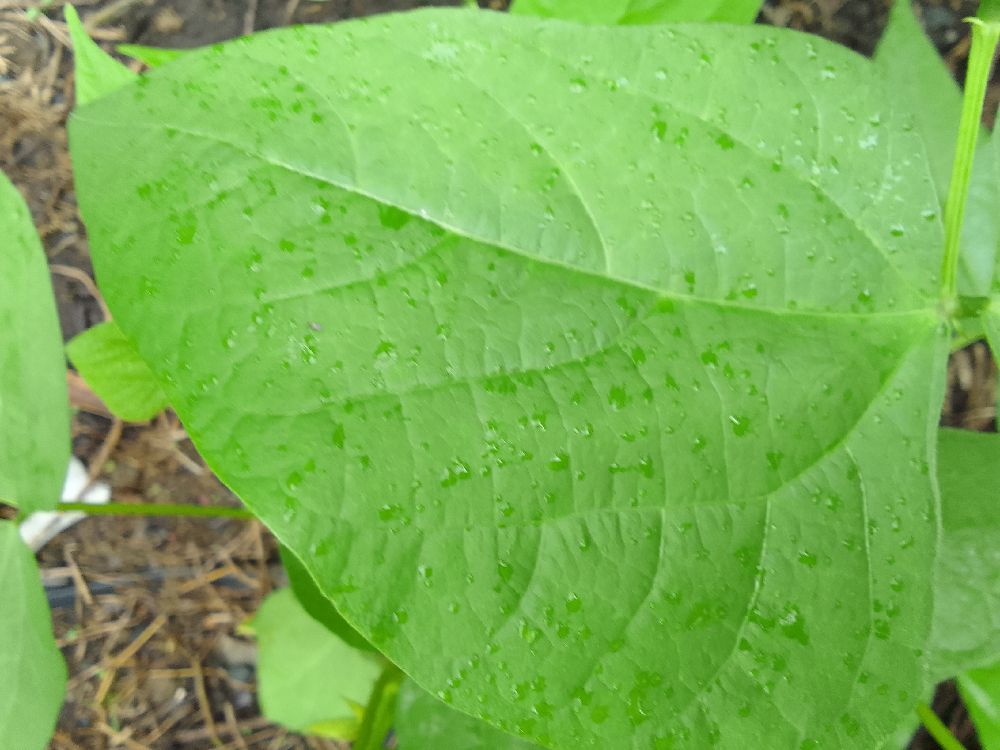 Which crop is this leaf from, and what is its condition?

common bean, healthy
